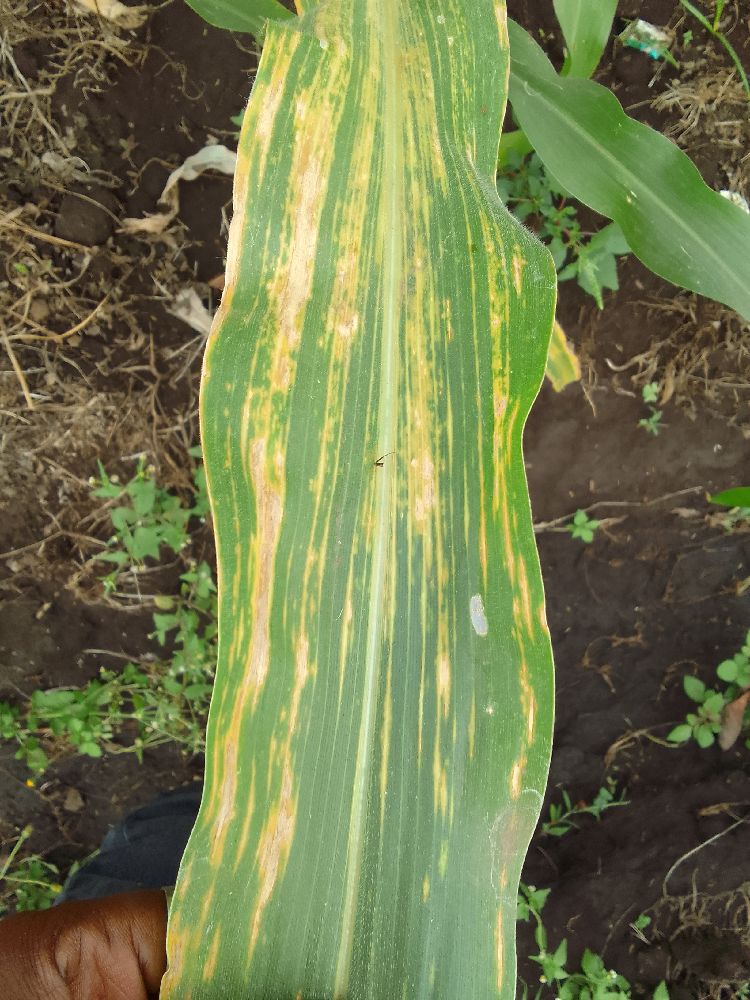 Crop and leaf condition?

maize, maize lethal necrosis
